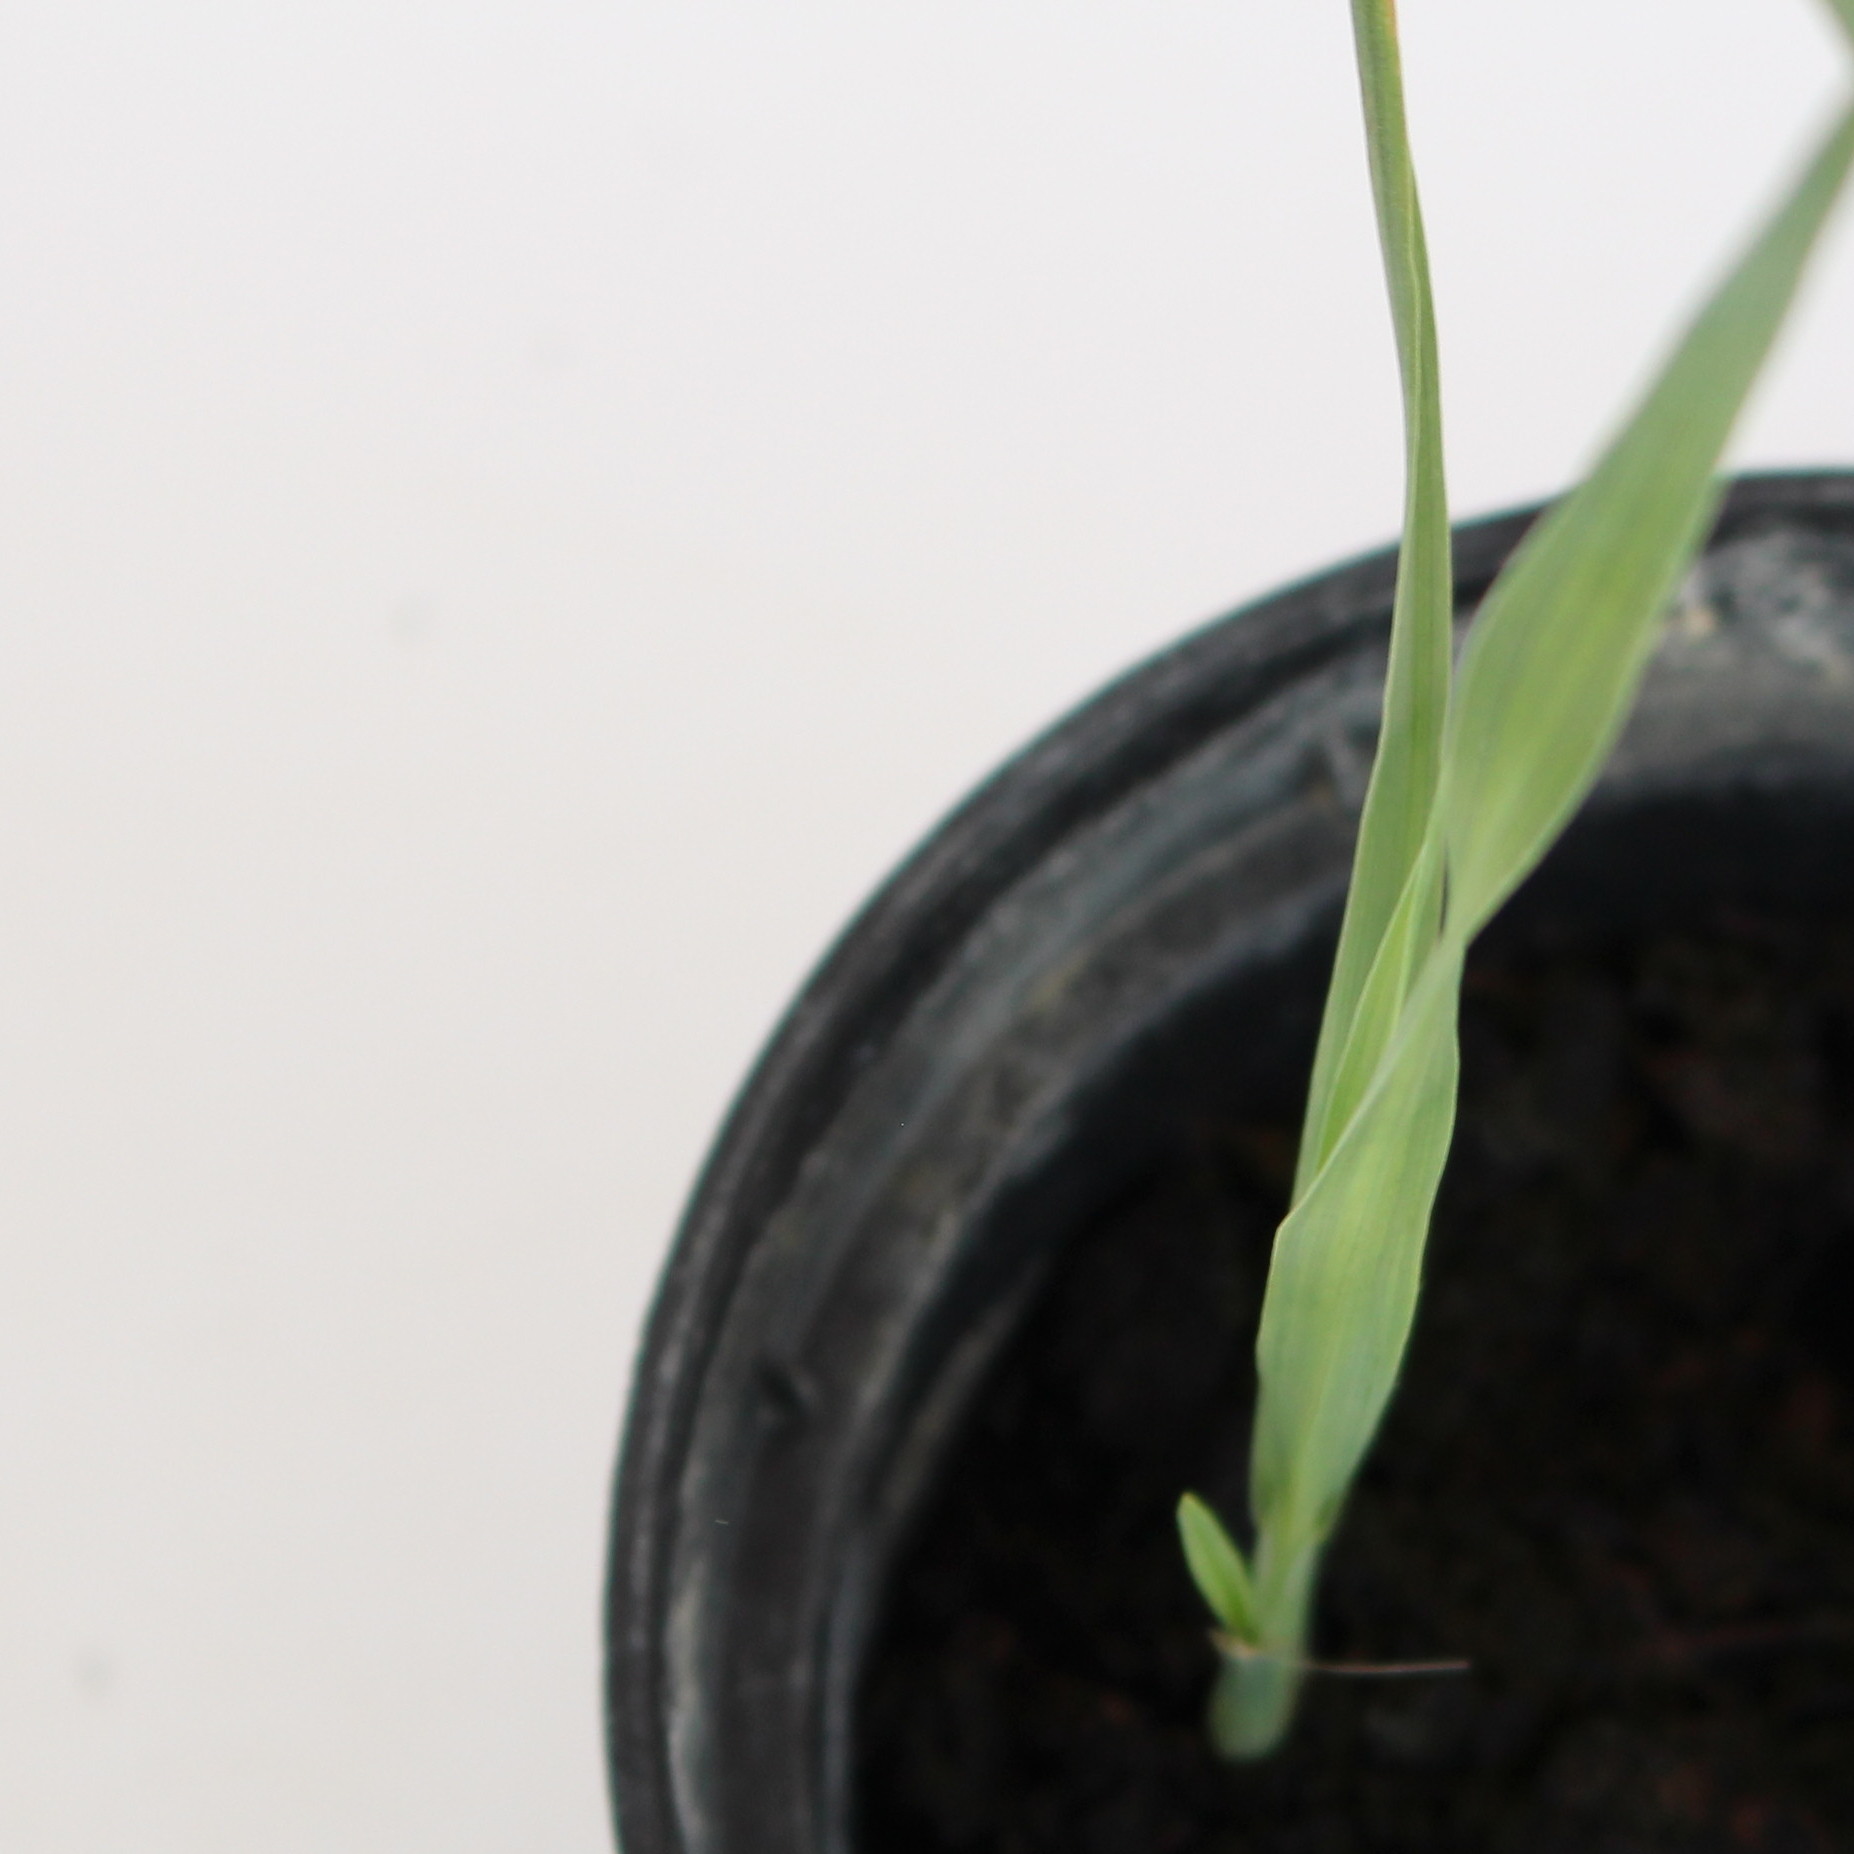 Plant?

Avena sterilis
